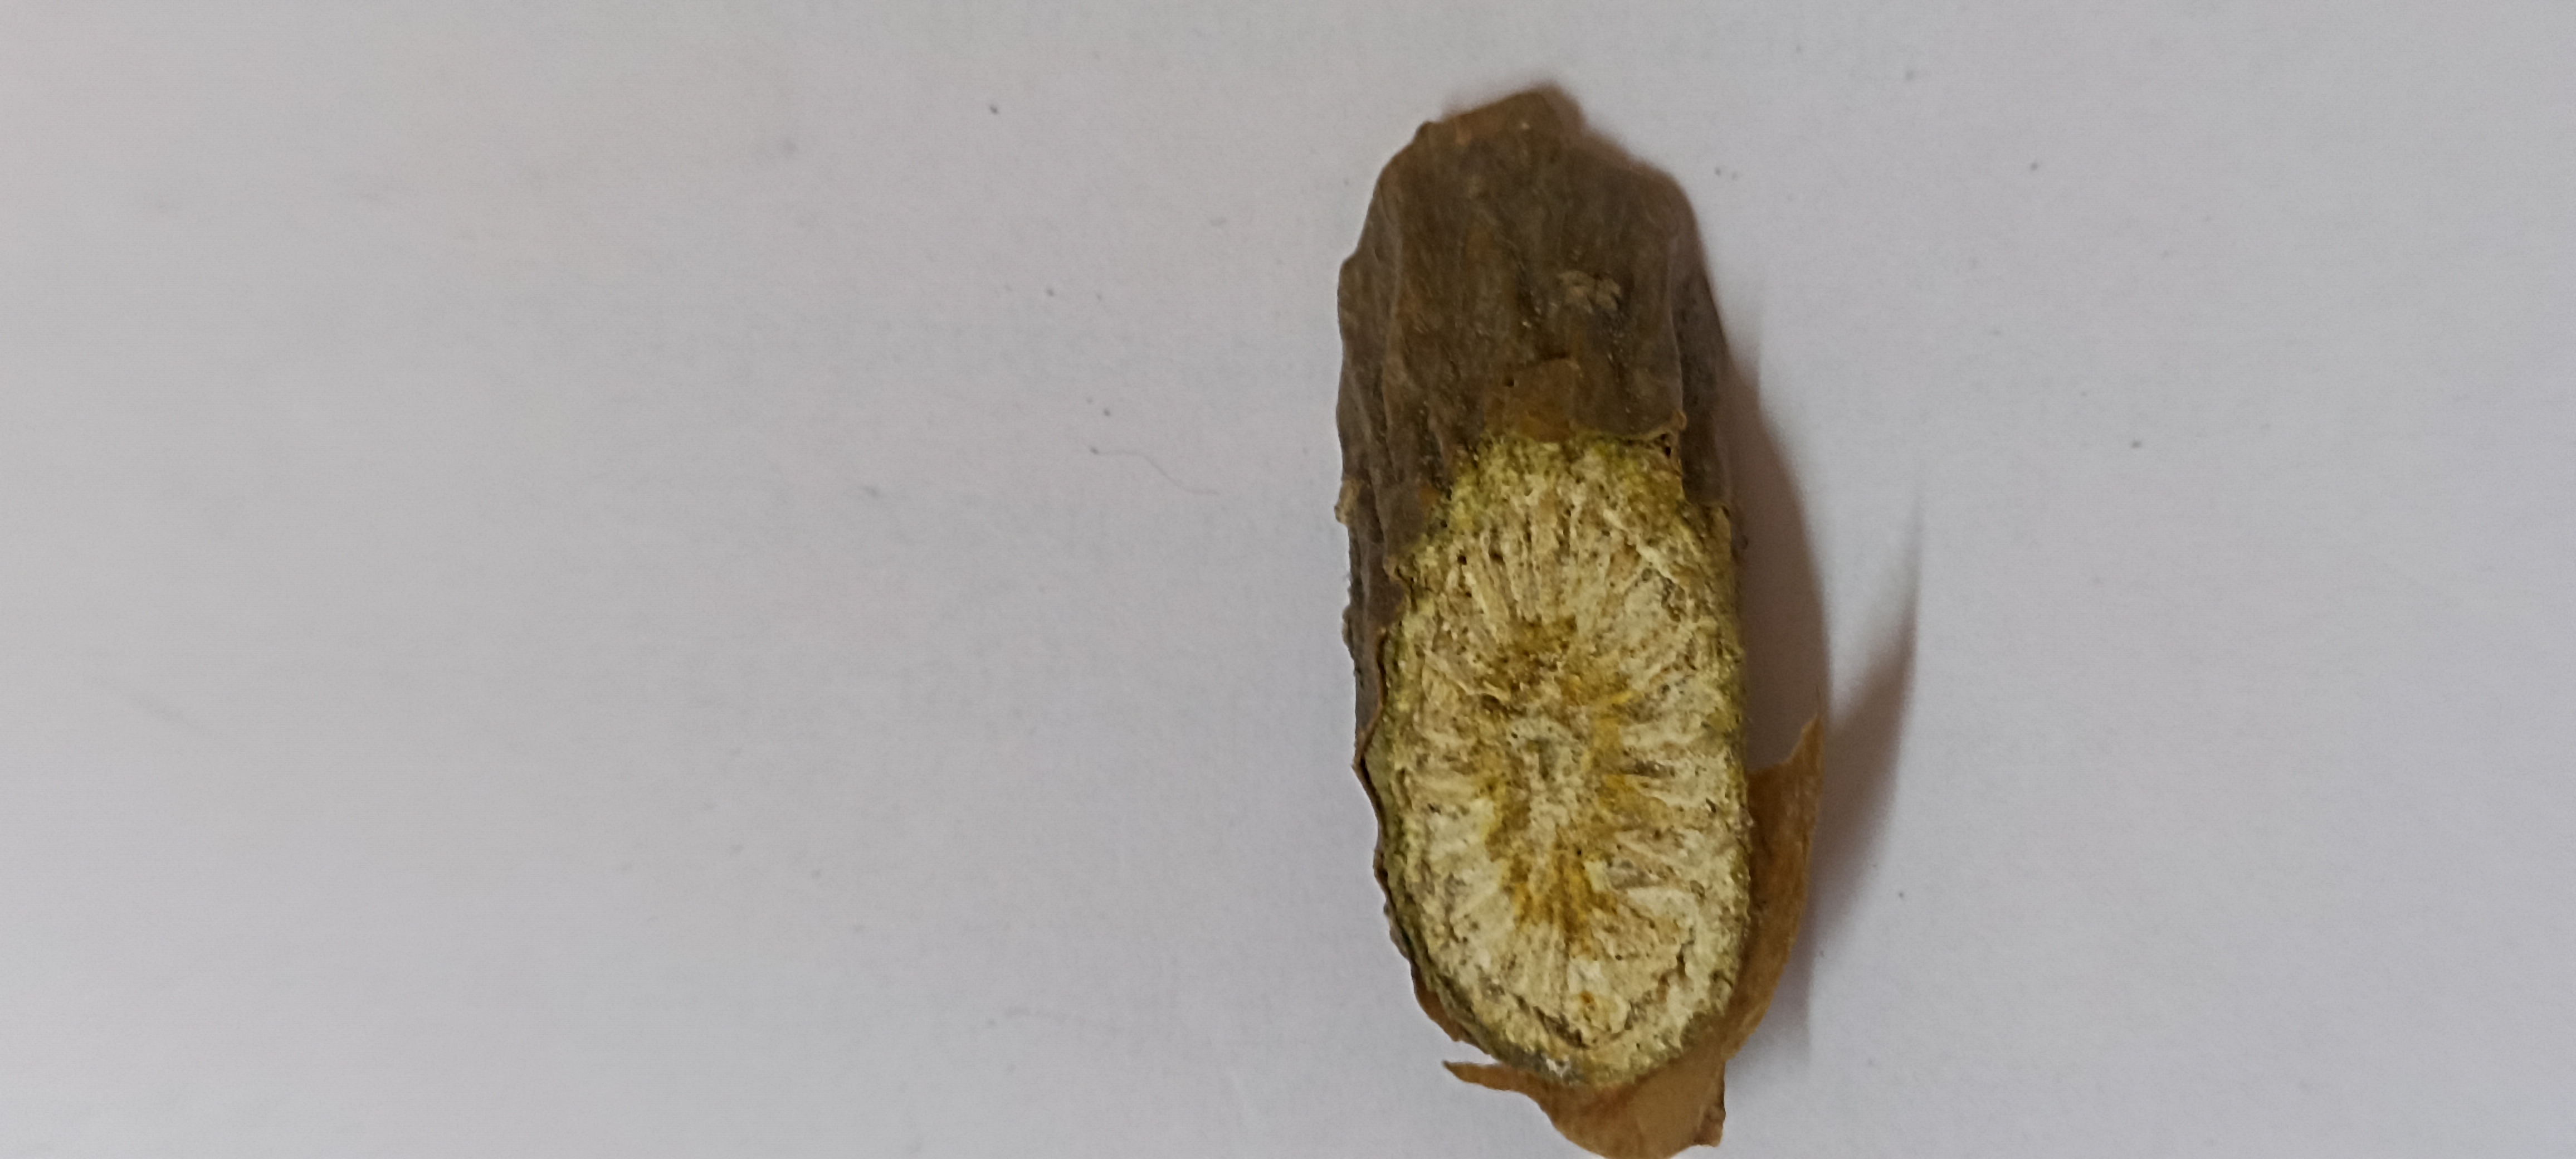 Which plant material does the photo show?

gulvel
